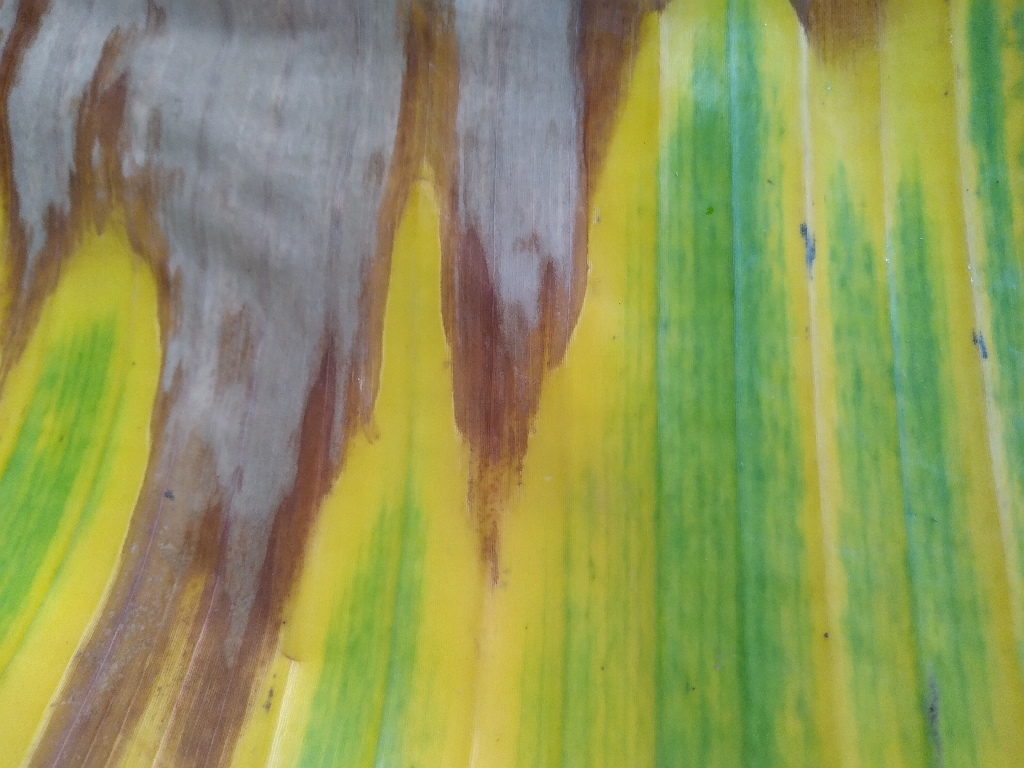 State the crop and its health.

banana, fusarium wilt race 1
